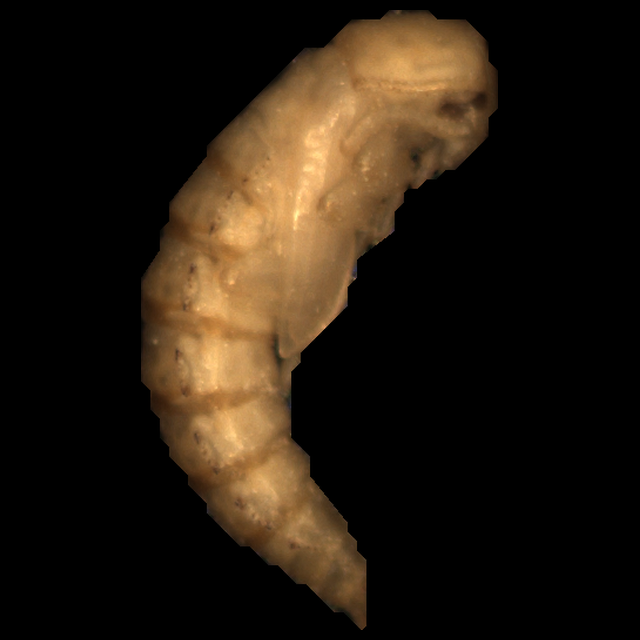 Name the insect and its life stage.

mealworm pupa
